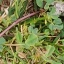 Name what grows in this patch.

unstructured weed
